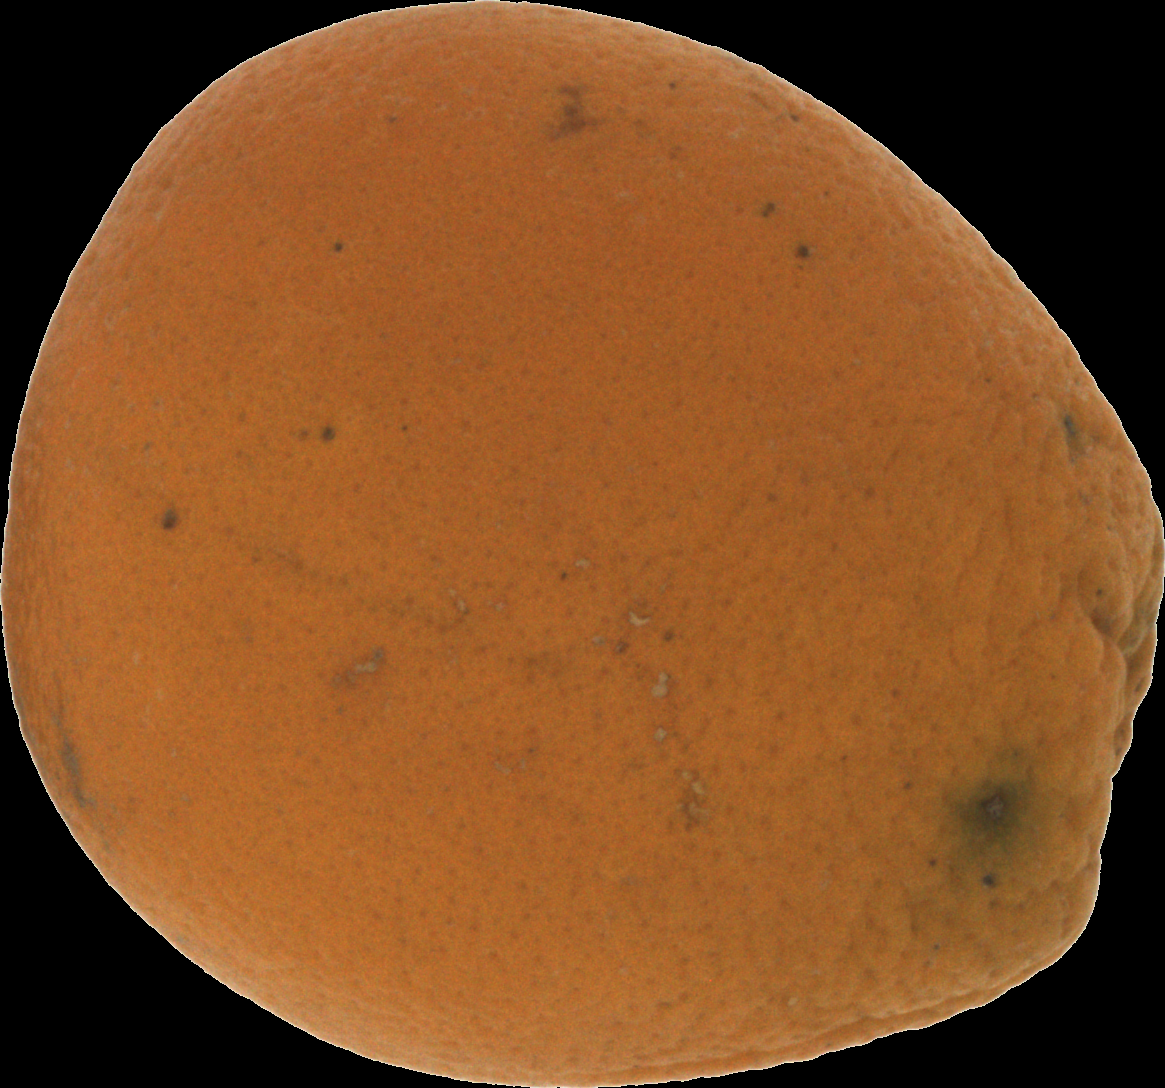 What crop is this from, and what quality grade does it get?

orange, bad
